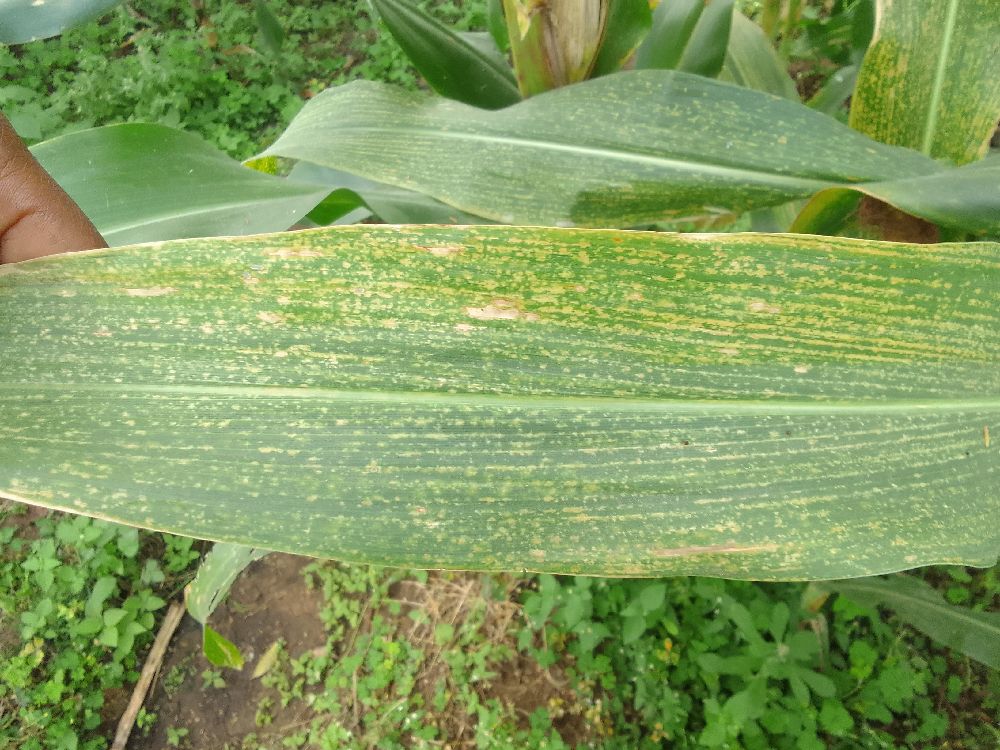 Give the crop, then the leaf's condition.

maize, maize lethal necrosis
